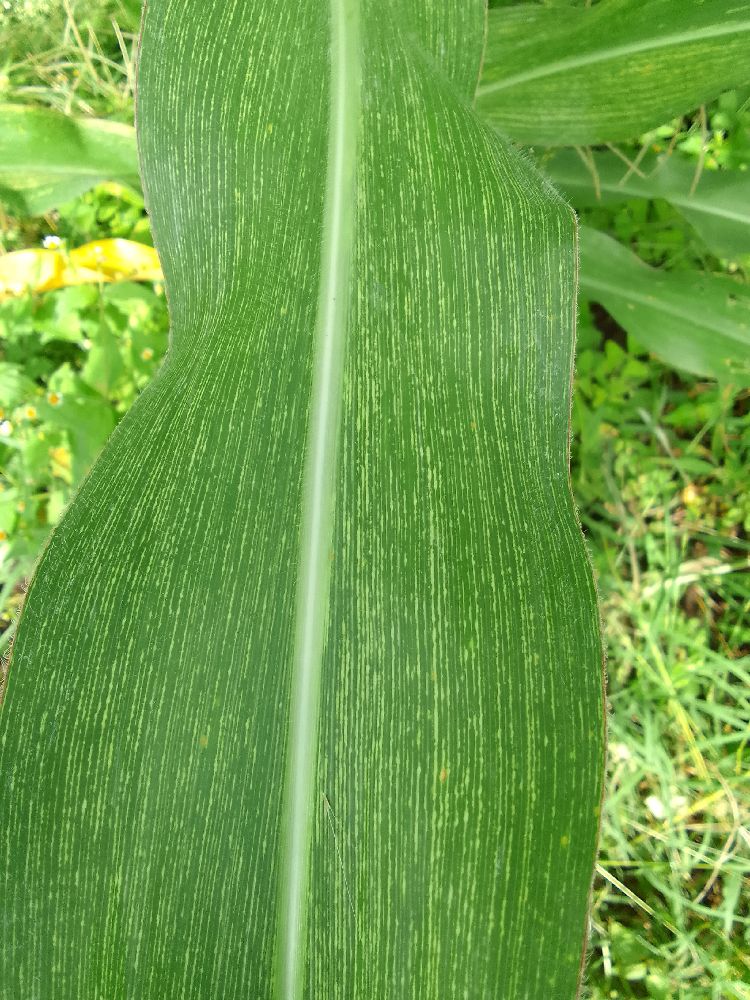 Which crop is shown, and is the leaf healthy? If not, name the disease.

maize, maize streak virus
